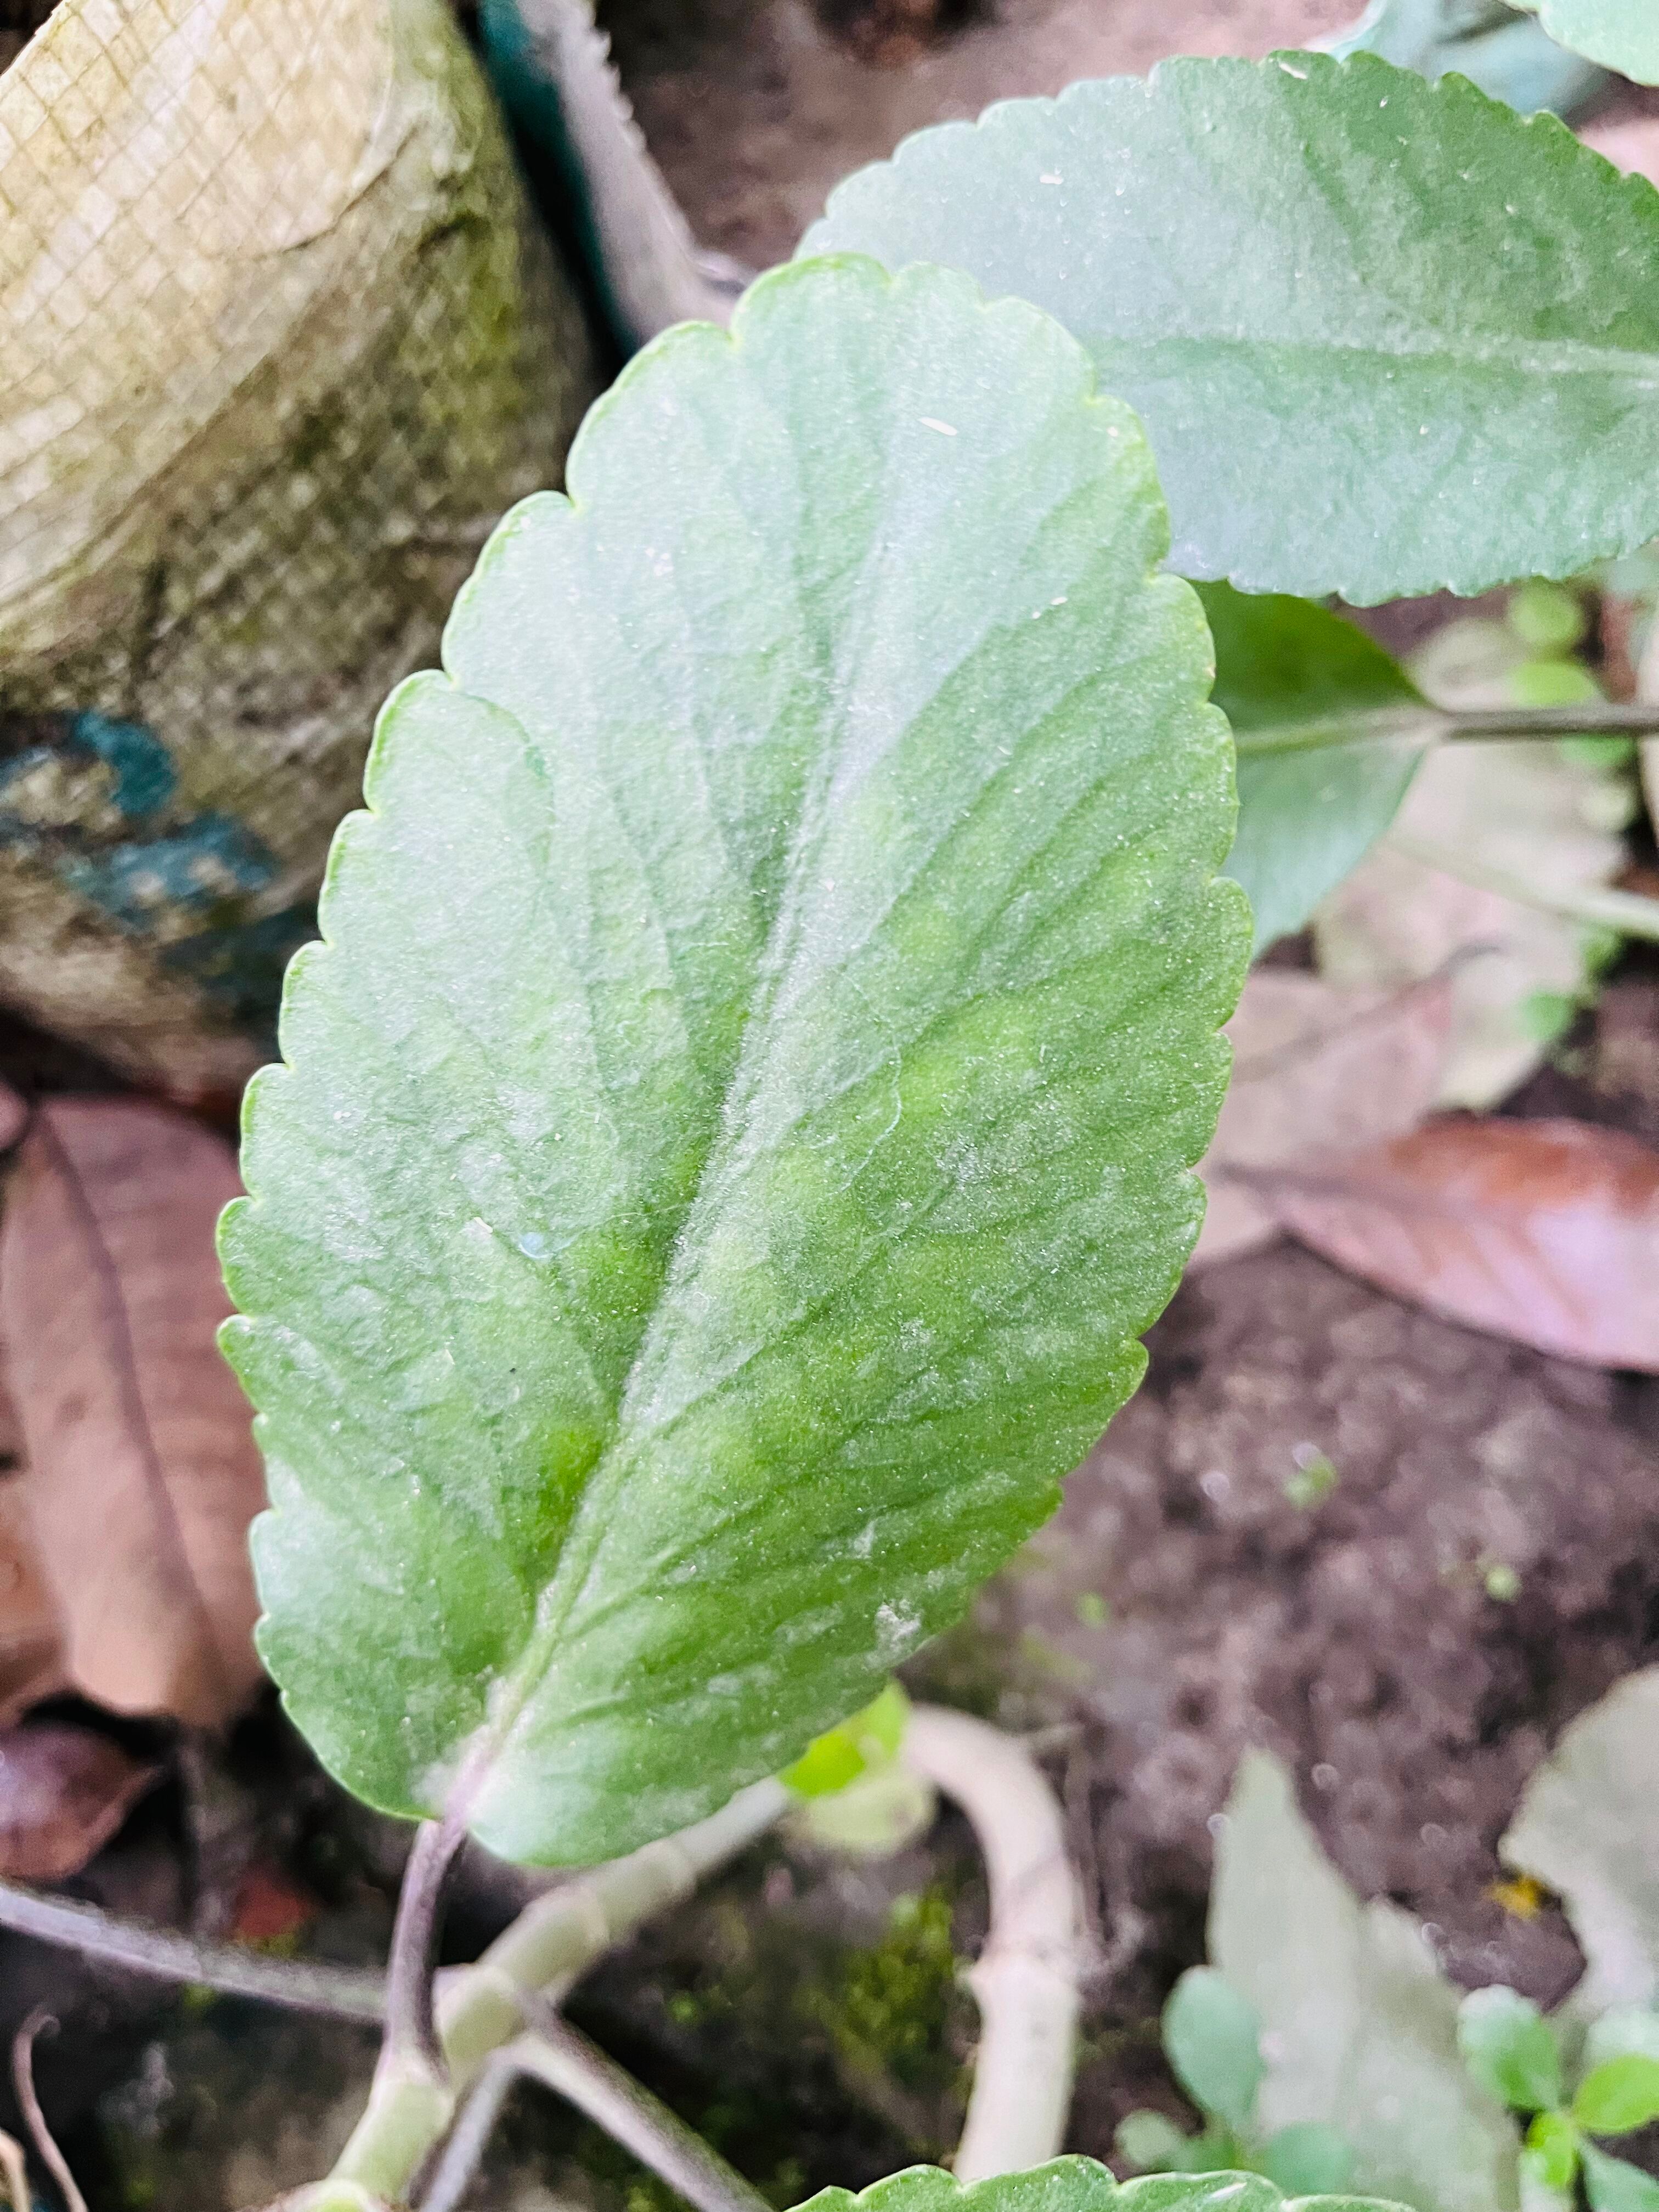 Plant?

pathorkuci
